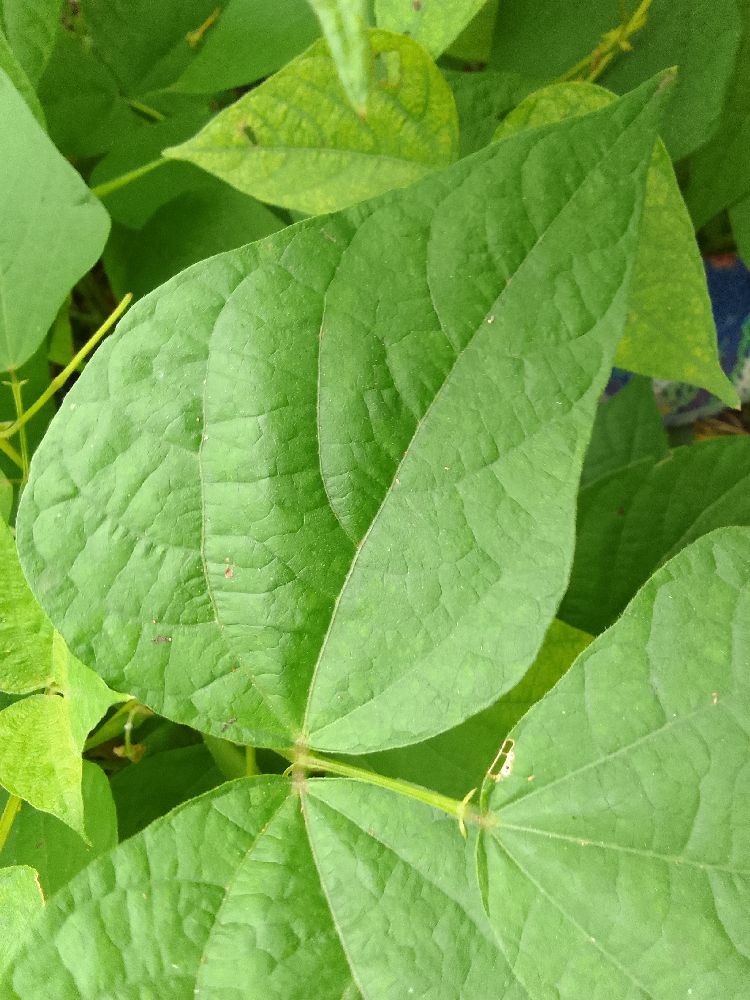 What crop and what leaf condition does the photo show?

common bean, healthy
